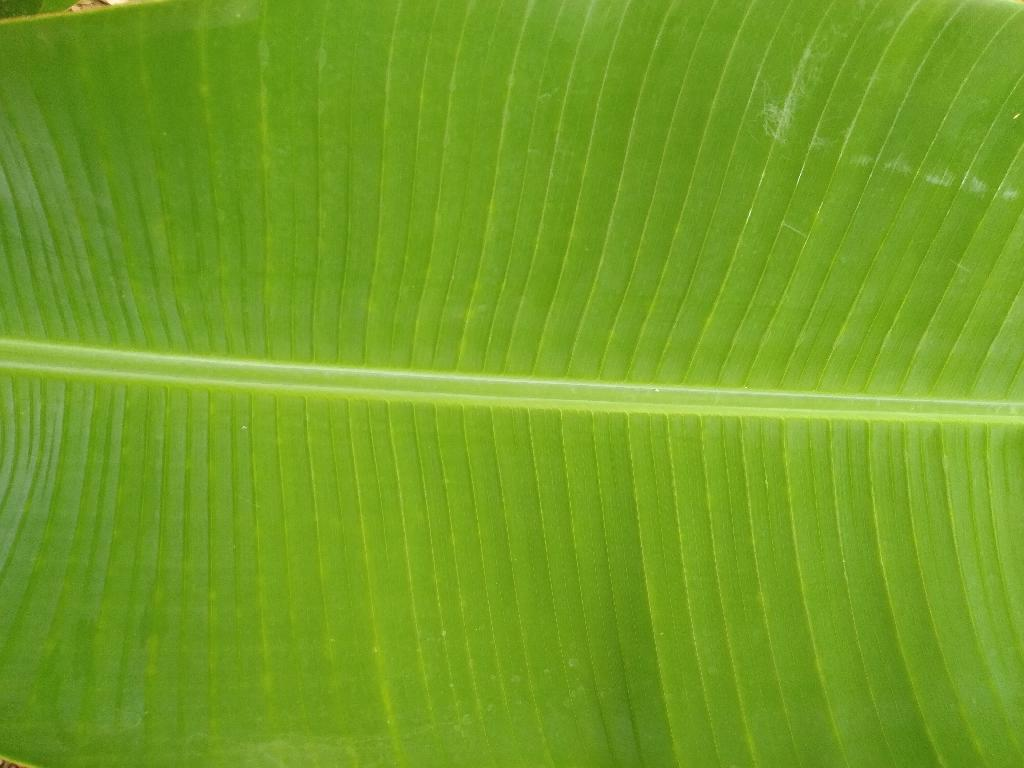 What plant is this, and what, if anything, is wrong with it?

banana, healthy
